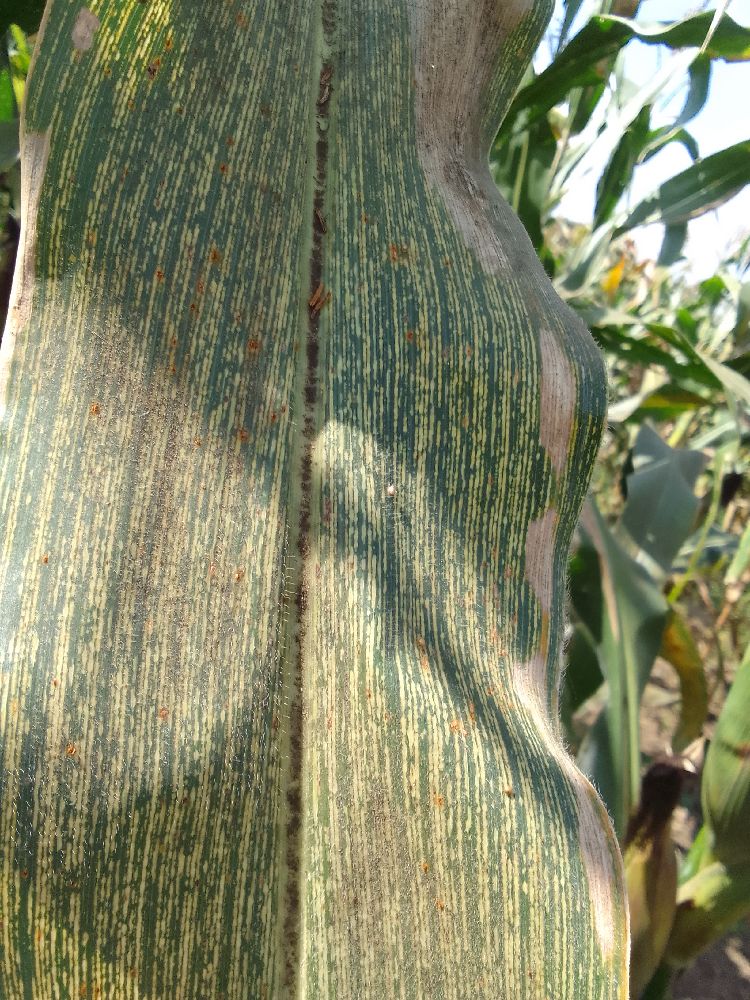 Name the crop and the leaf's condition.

maize, maize streak virus
